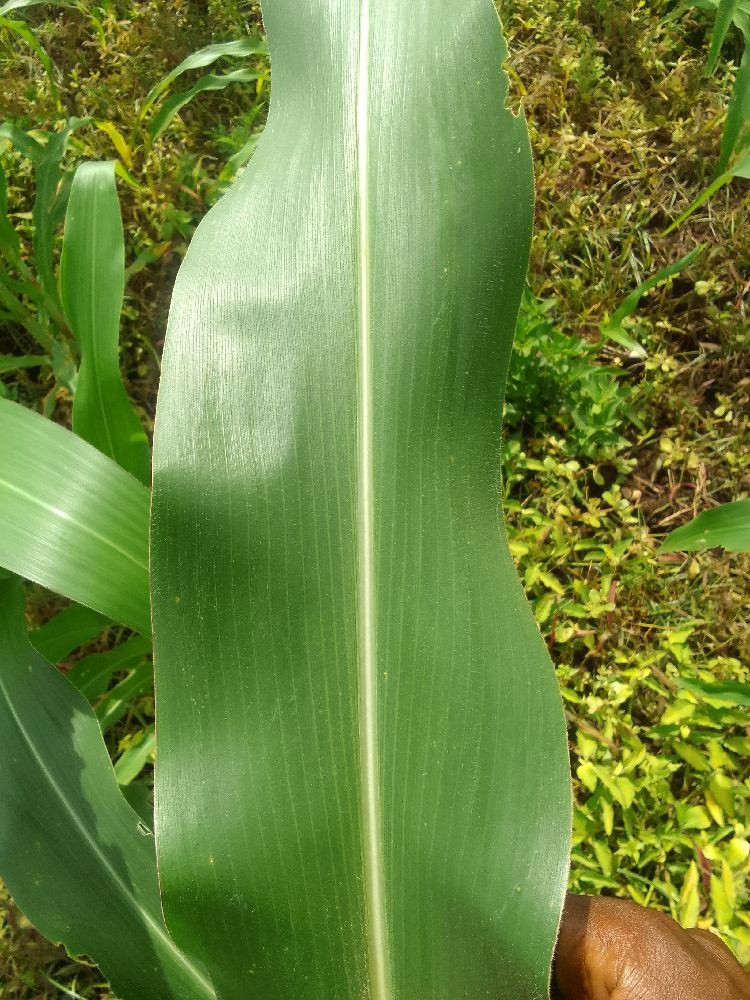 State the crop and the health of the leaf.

maize, healthy
